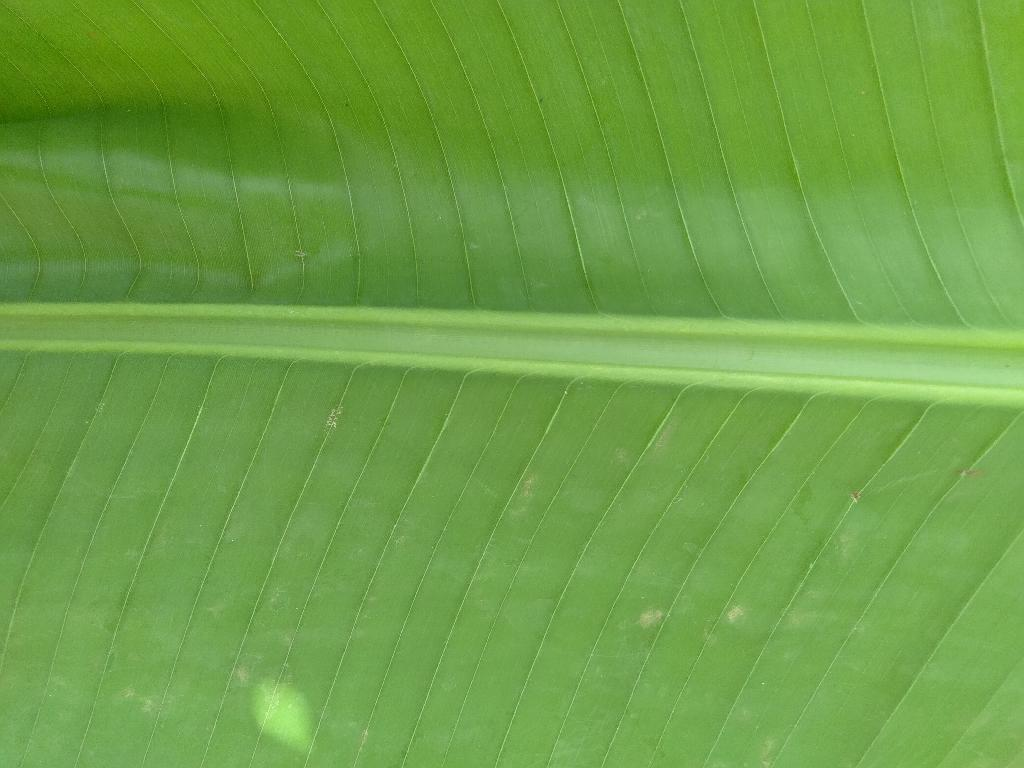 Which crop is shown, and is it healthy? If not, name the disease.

banana, healthy
